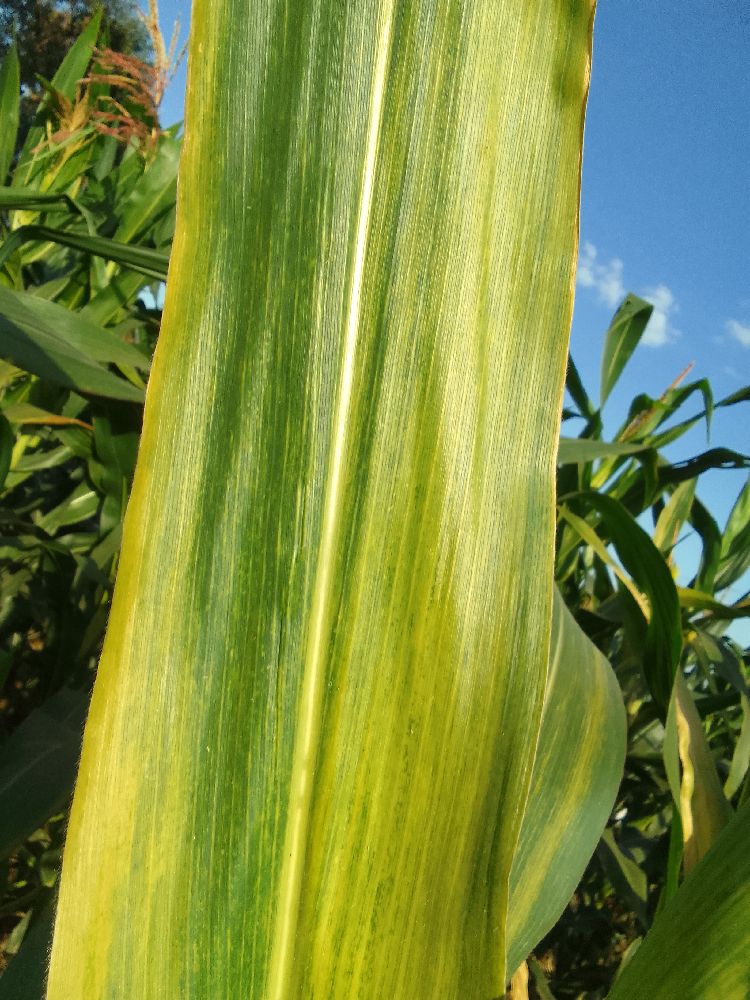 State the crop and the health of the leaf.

maize, maize lethal necrosis
